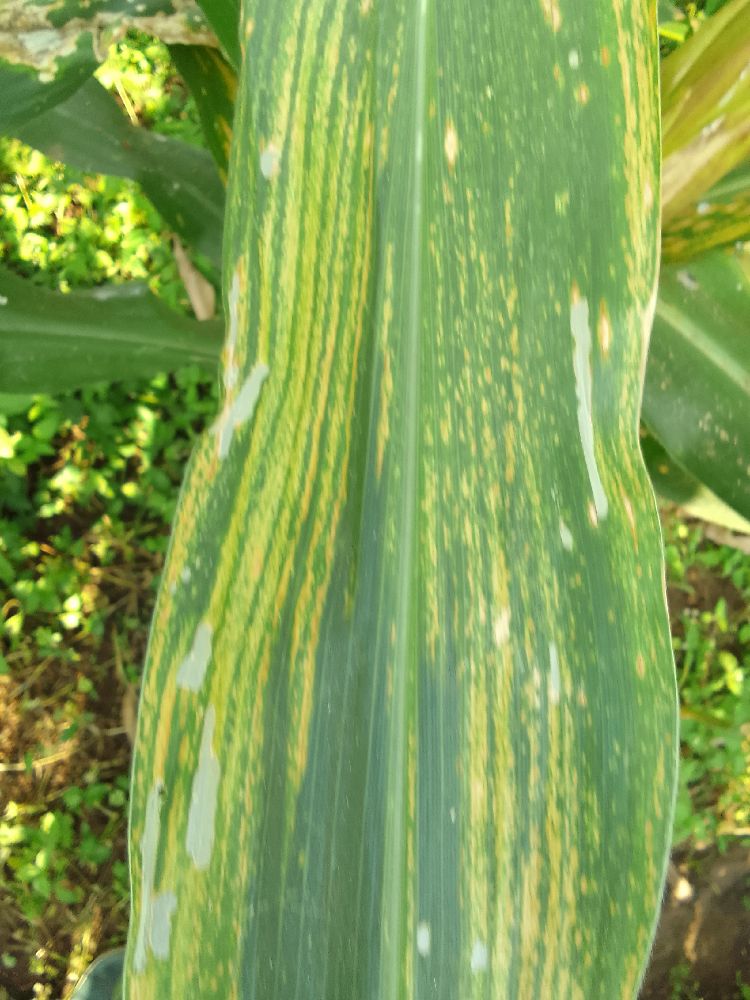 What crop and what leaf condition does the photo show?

maize, maize lethal necrosis
